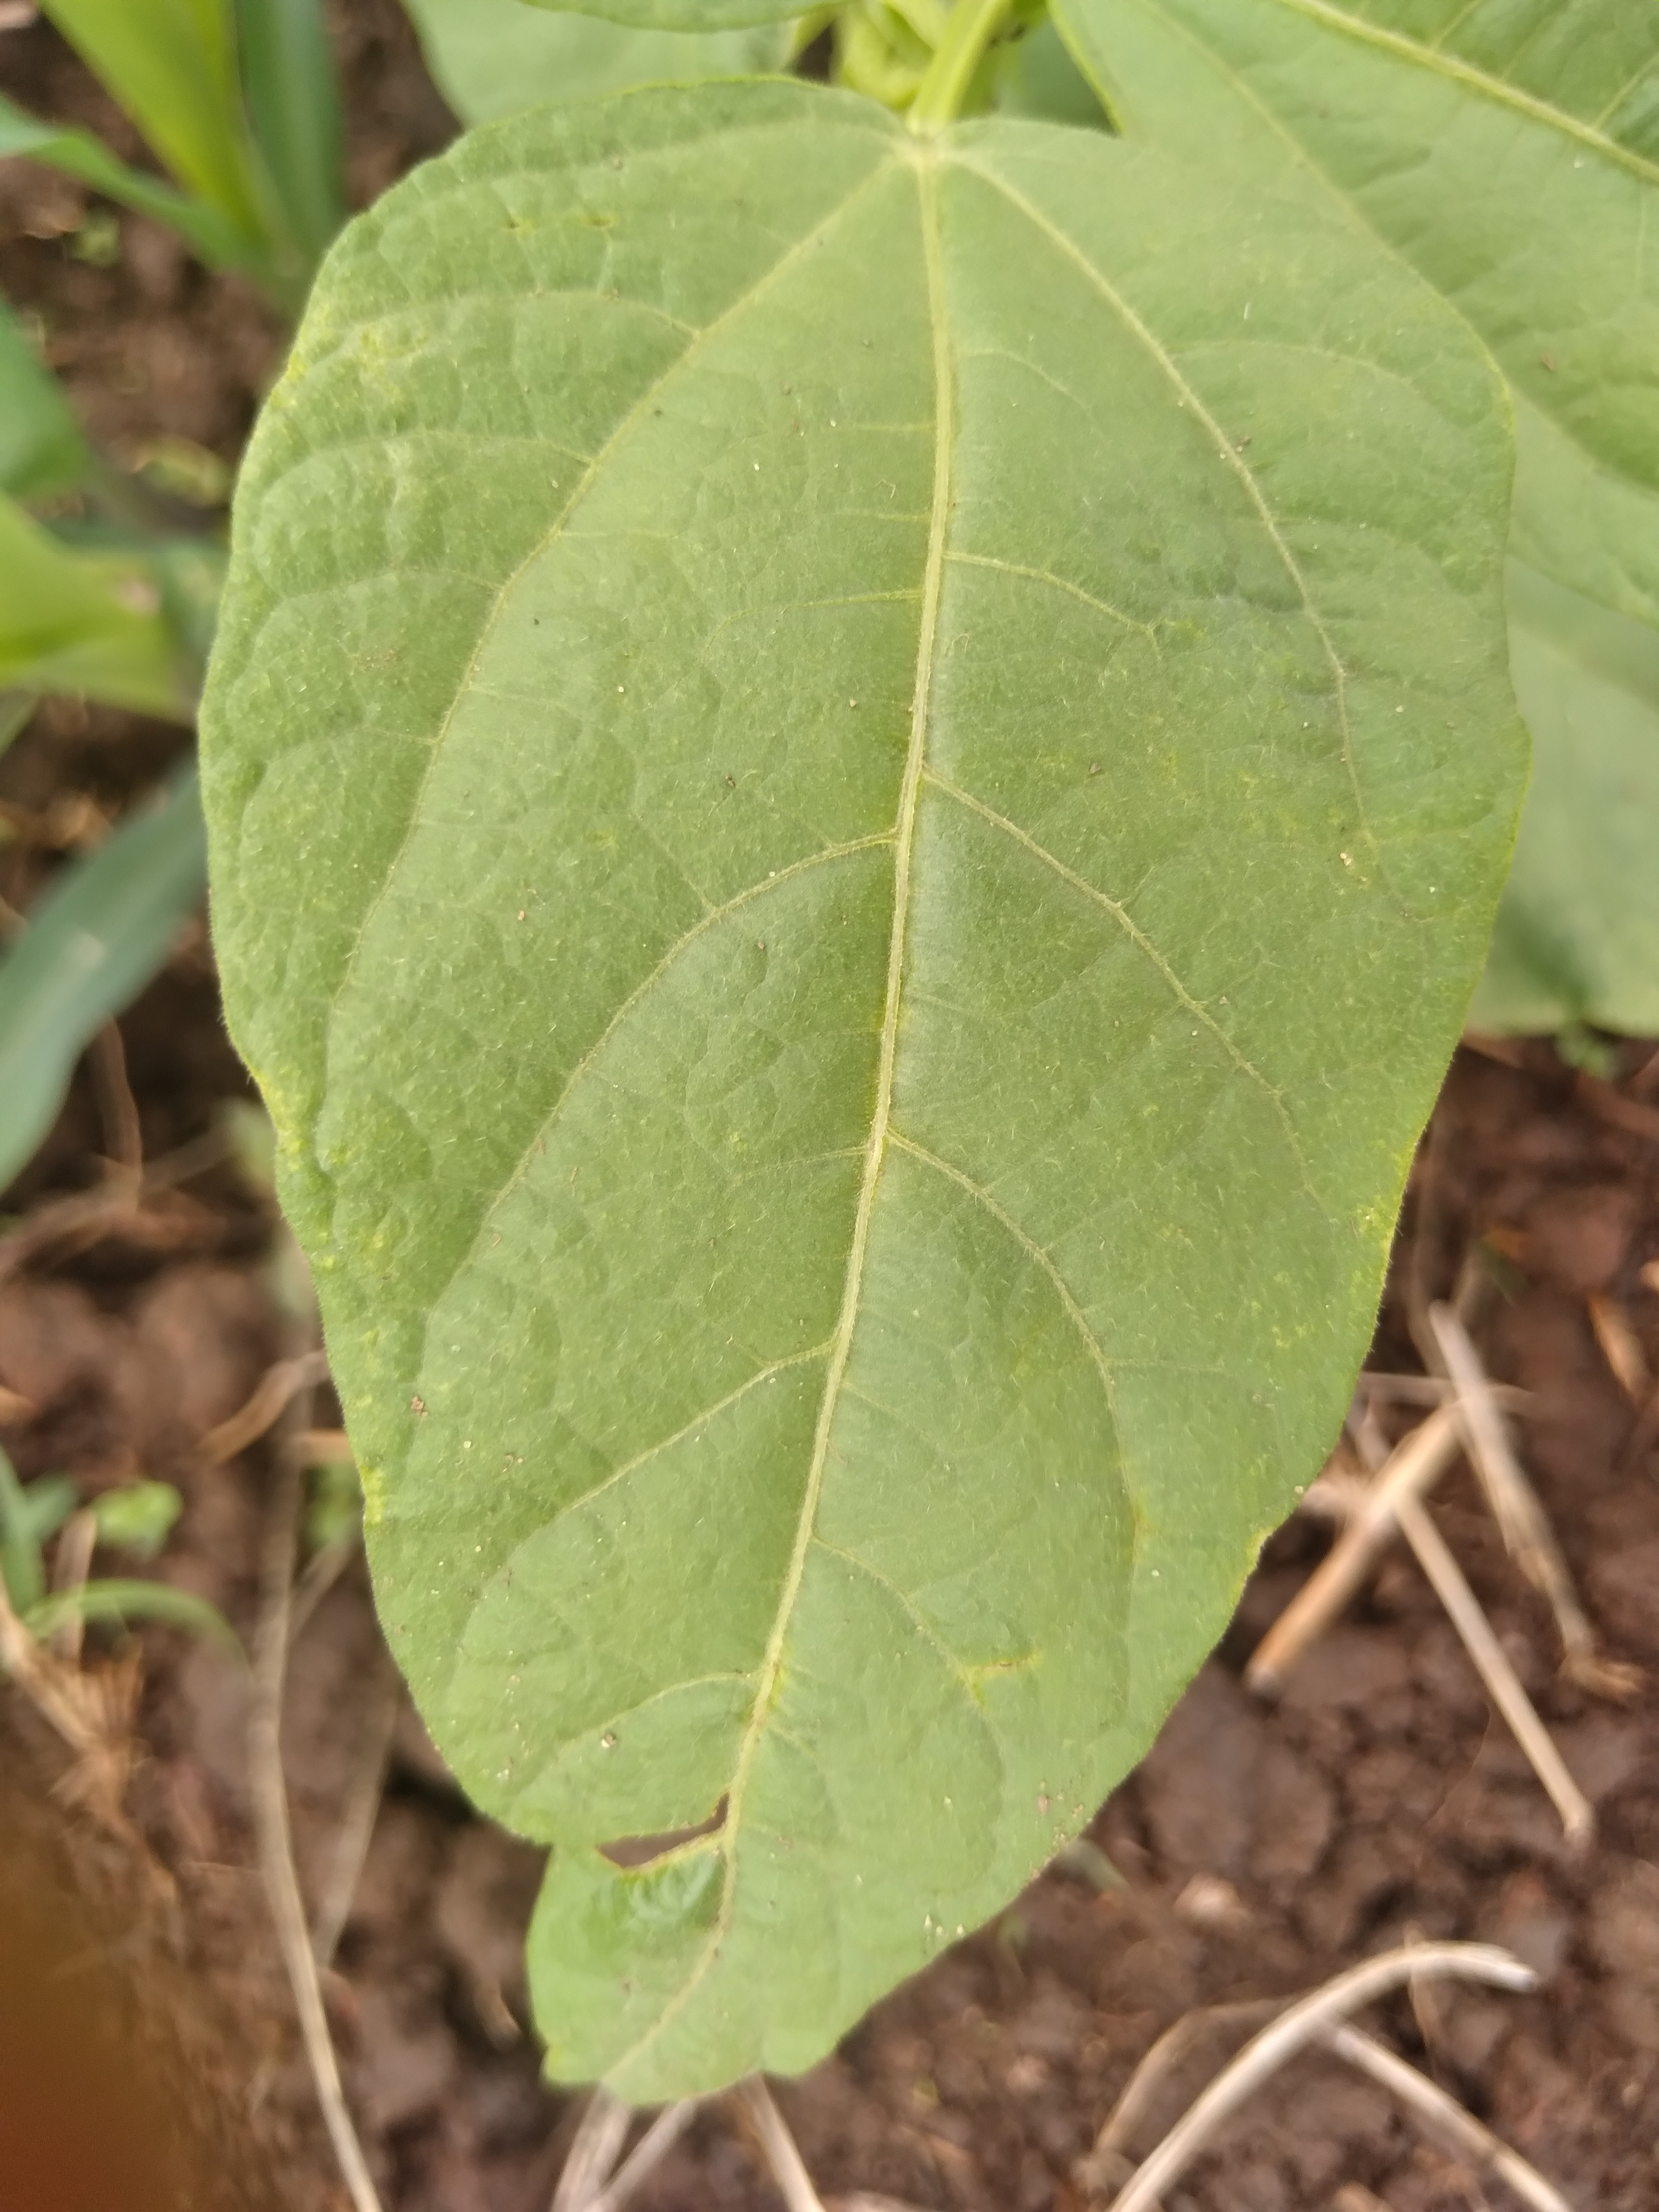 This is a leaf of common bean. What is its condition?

healthy
